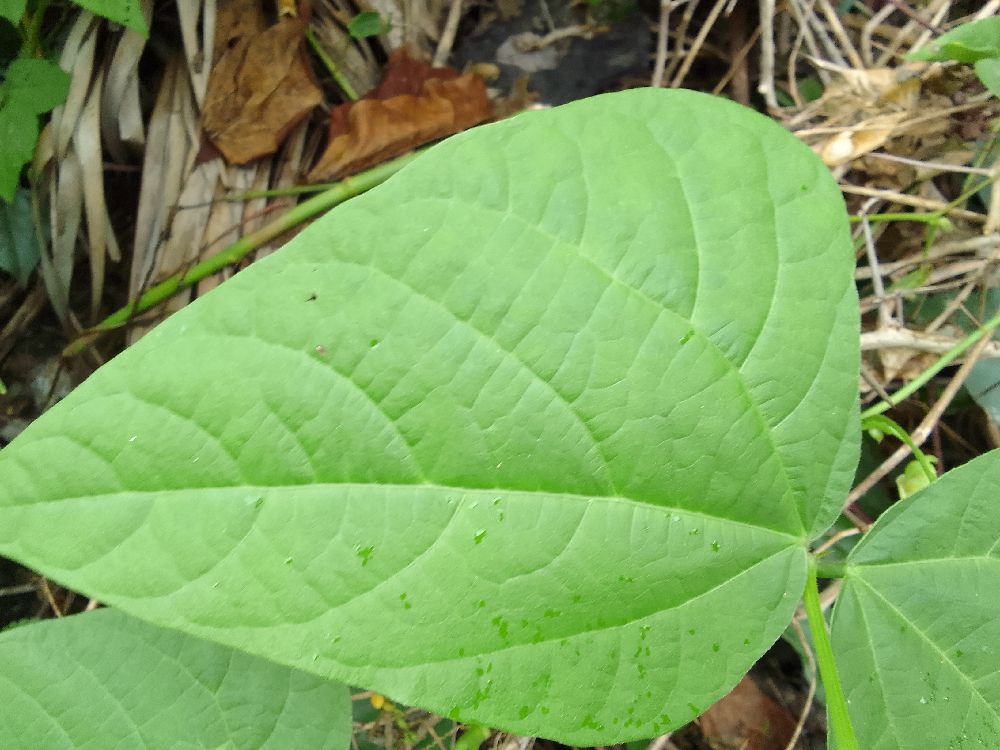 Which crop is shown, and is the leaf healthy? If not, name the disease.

common bean, healthy
